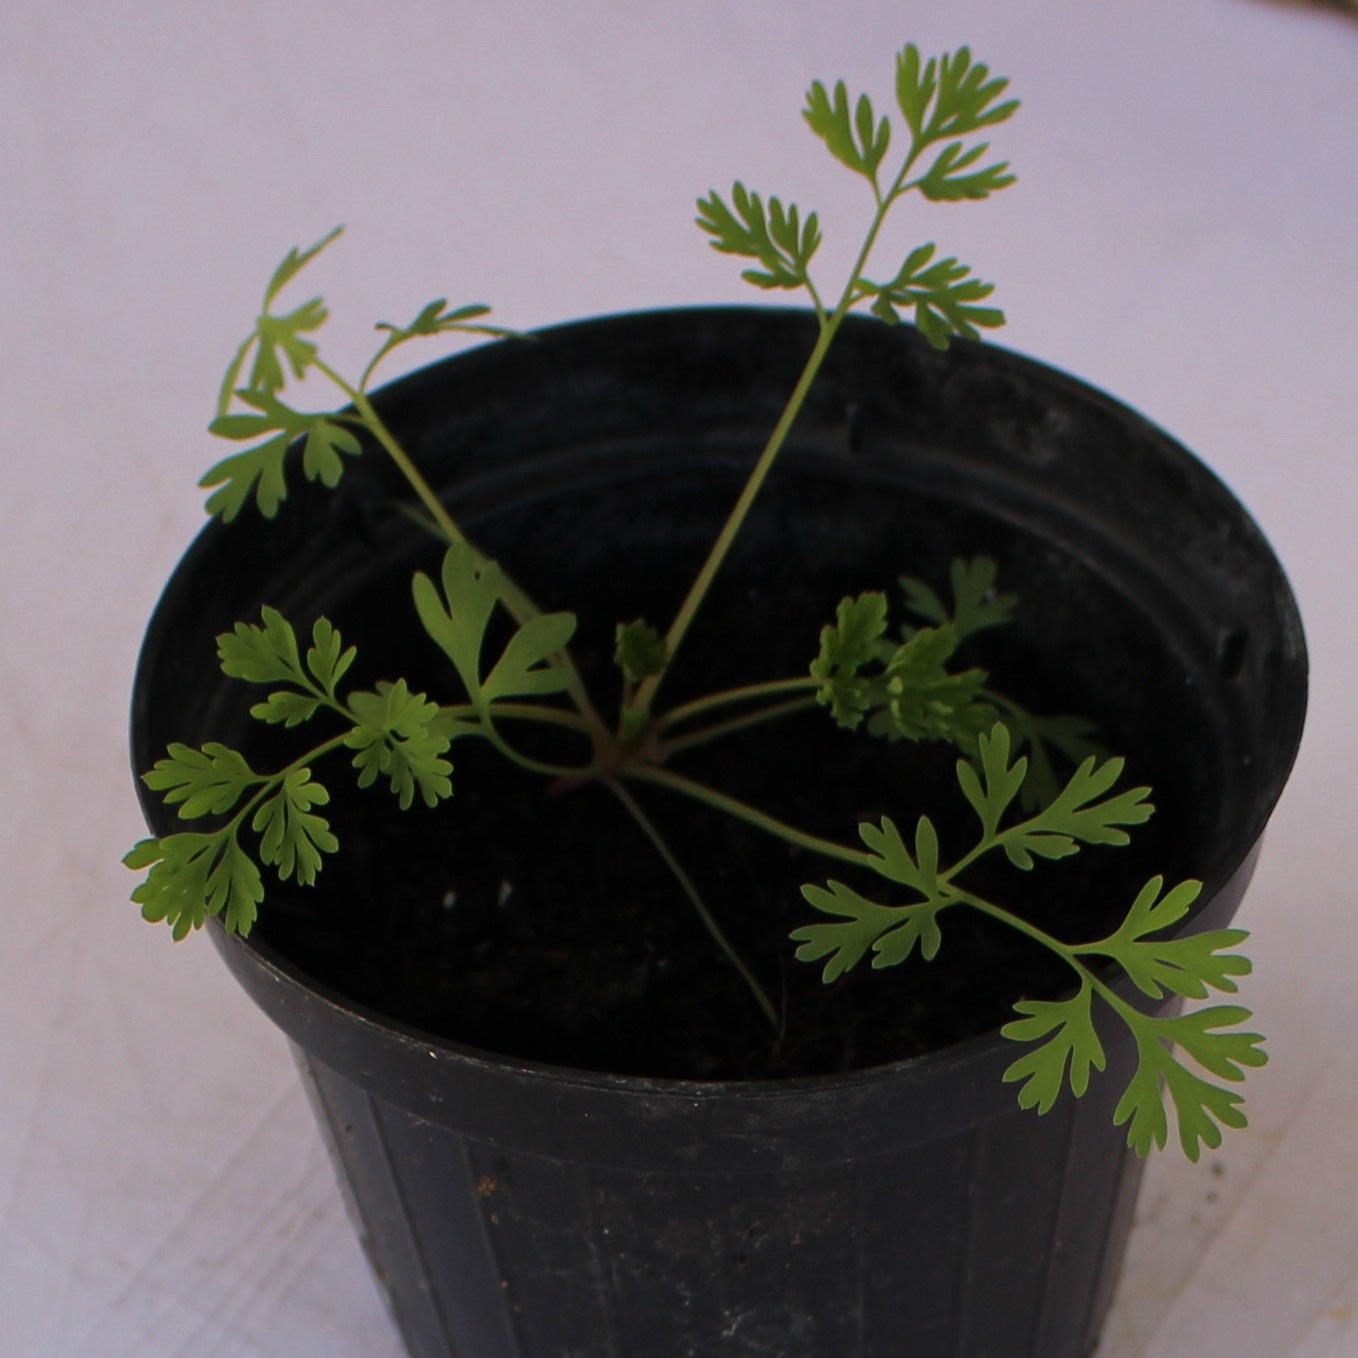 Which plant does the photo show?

Fumaria officinalis
